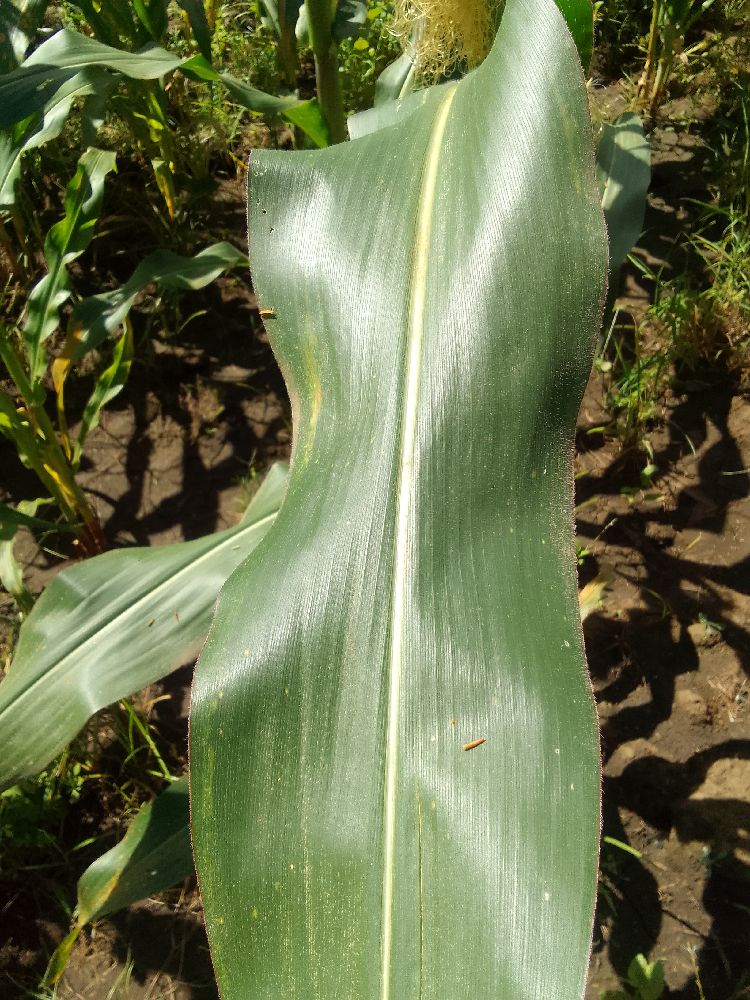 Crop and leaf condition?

maize, healthy
